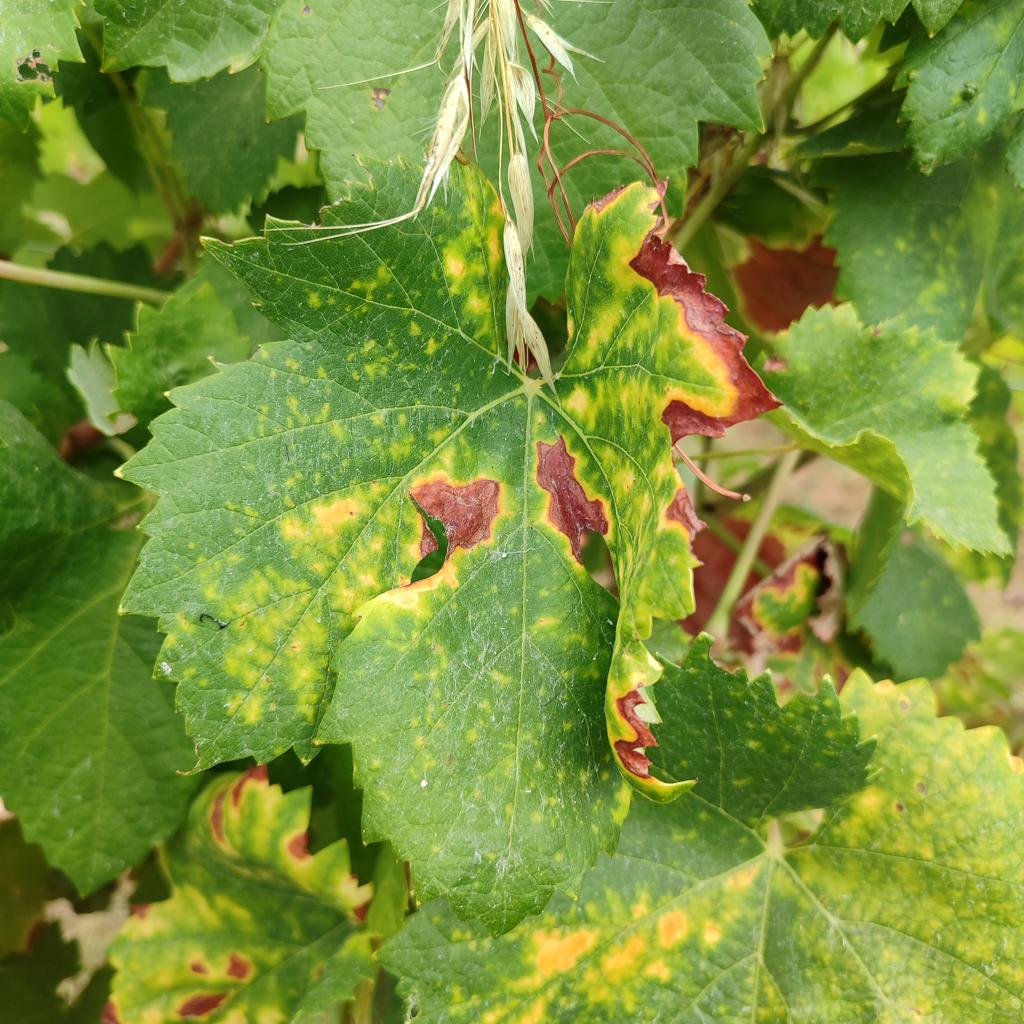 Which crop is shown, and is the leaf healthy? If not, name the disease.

grapevine, esca complex
